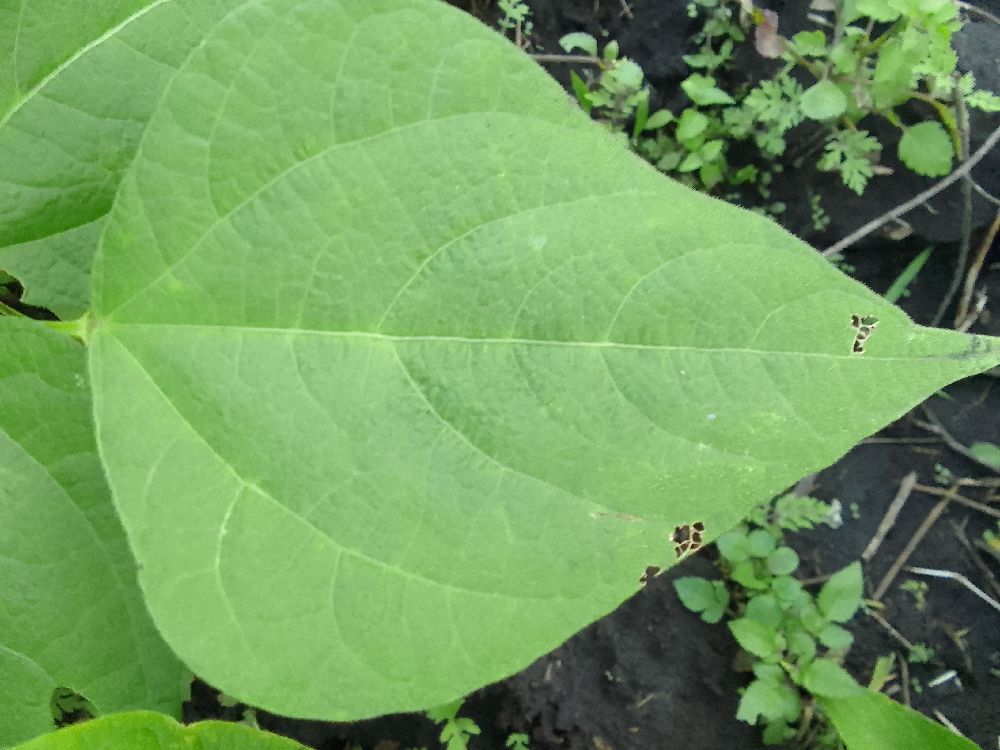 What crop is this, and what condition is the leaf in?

common bean, healthy
